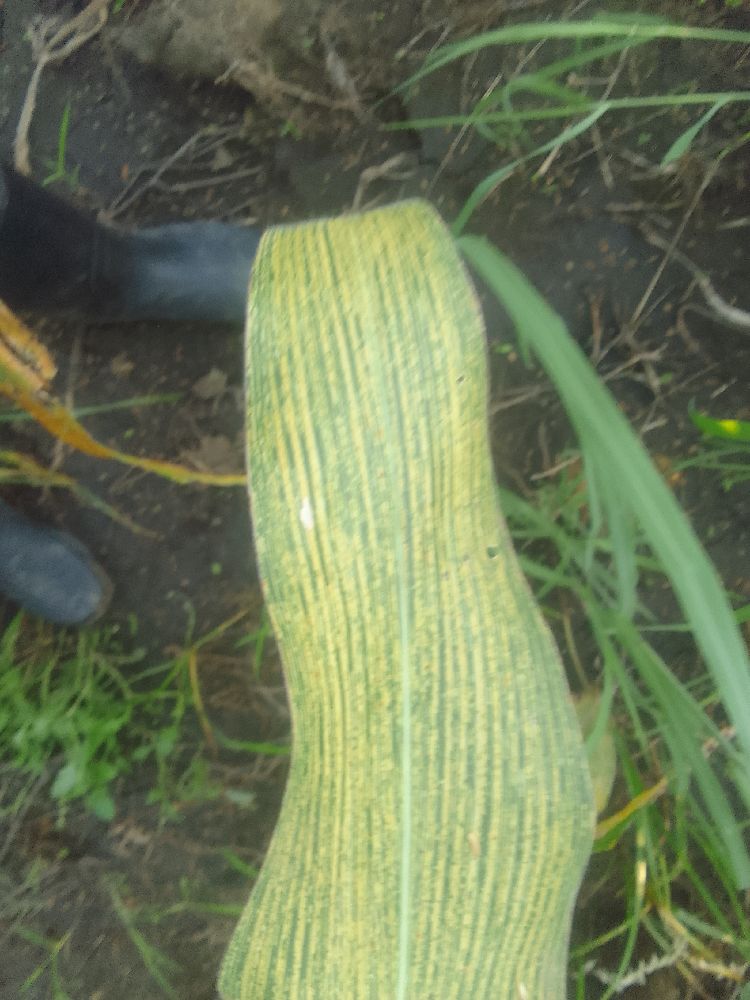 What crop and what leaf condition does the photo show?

maize, maize streak virus
